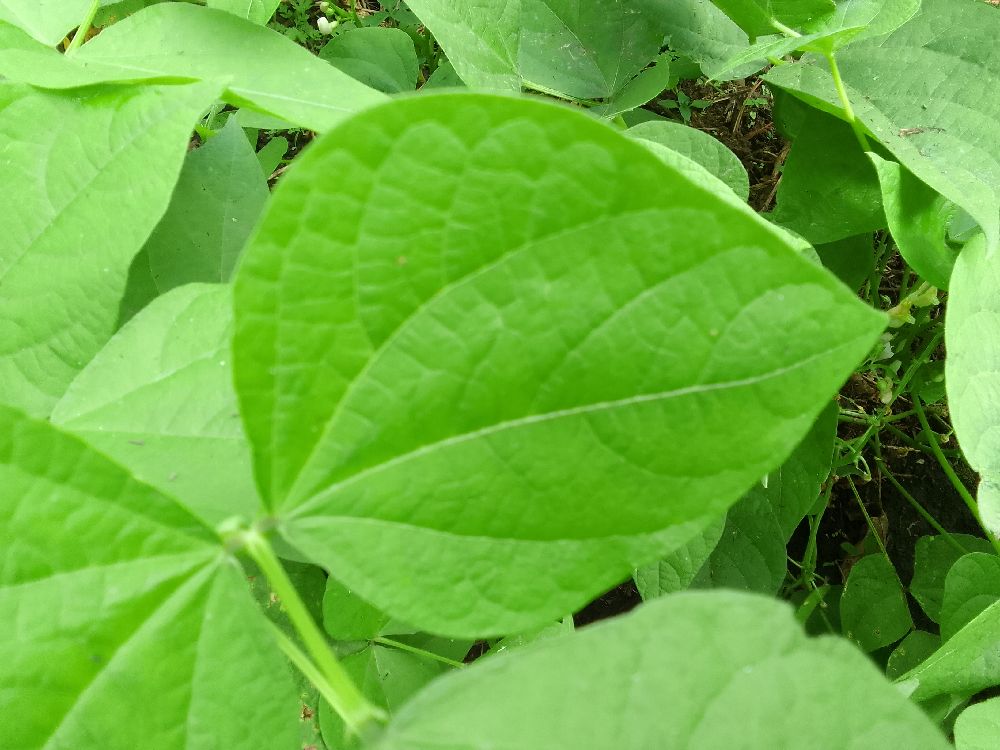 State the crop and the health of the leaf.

common bean, healthy
